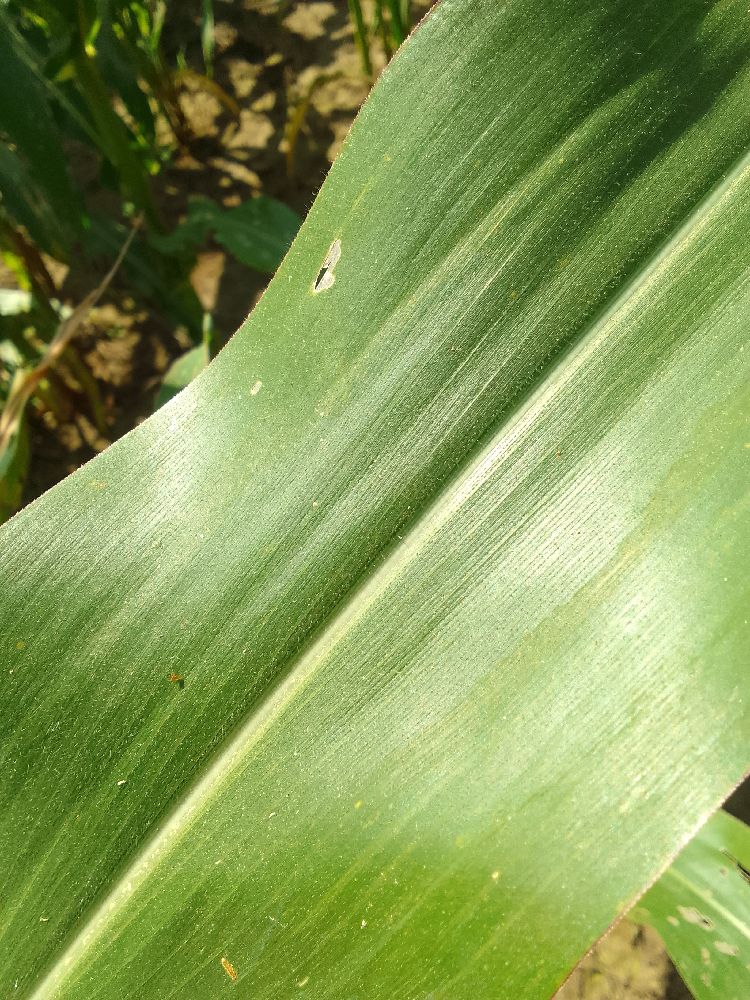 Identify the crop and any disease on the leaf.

maize, healthy
